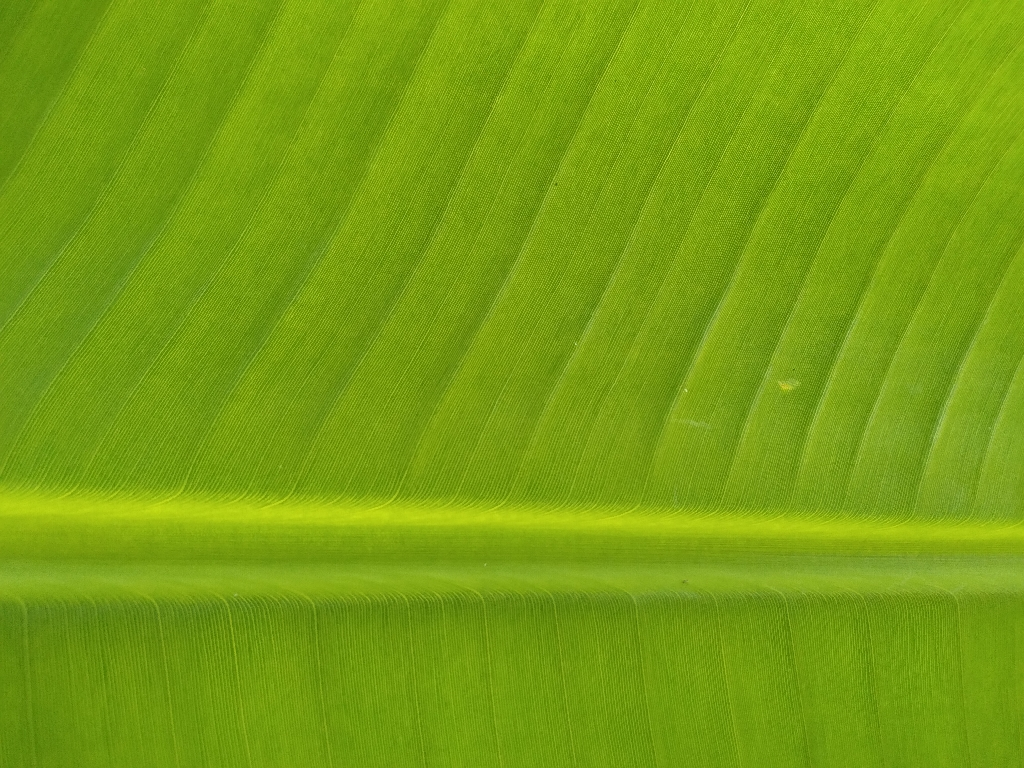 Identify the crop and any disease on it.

banana, healthy
